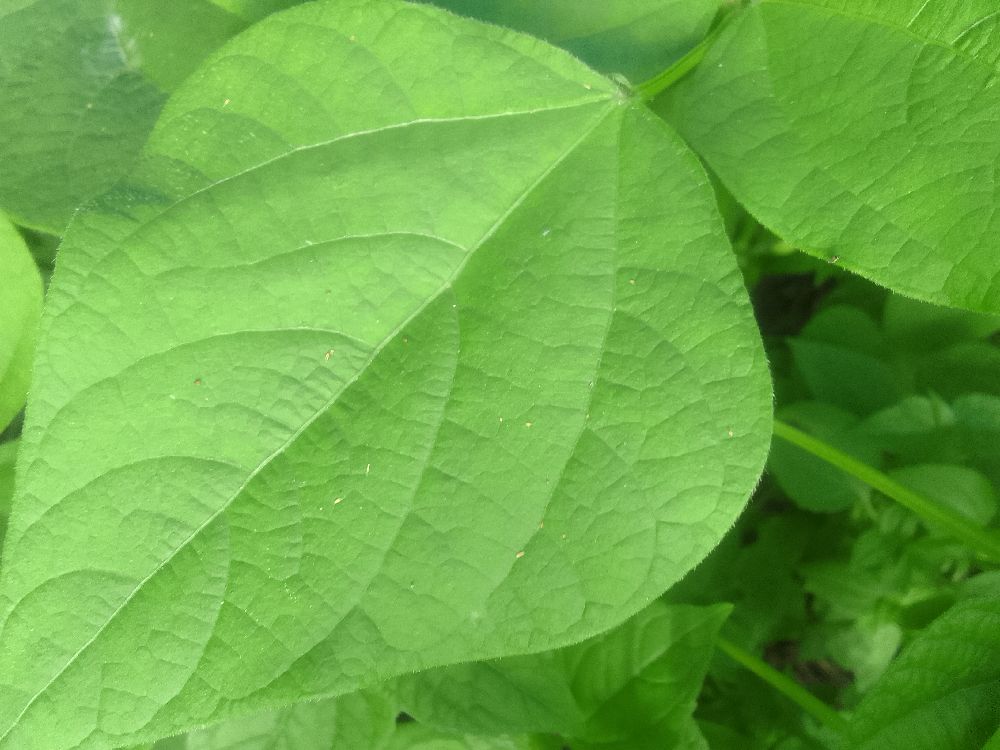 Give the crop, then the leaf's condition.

common bean, healthy
